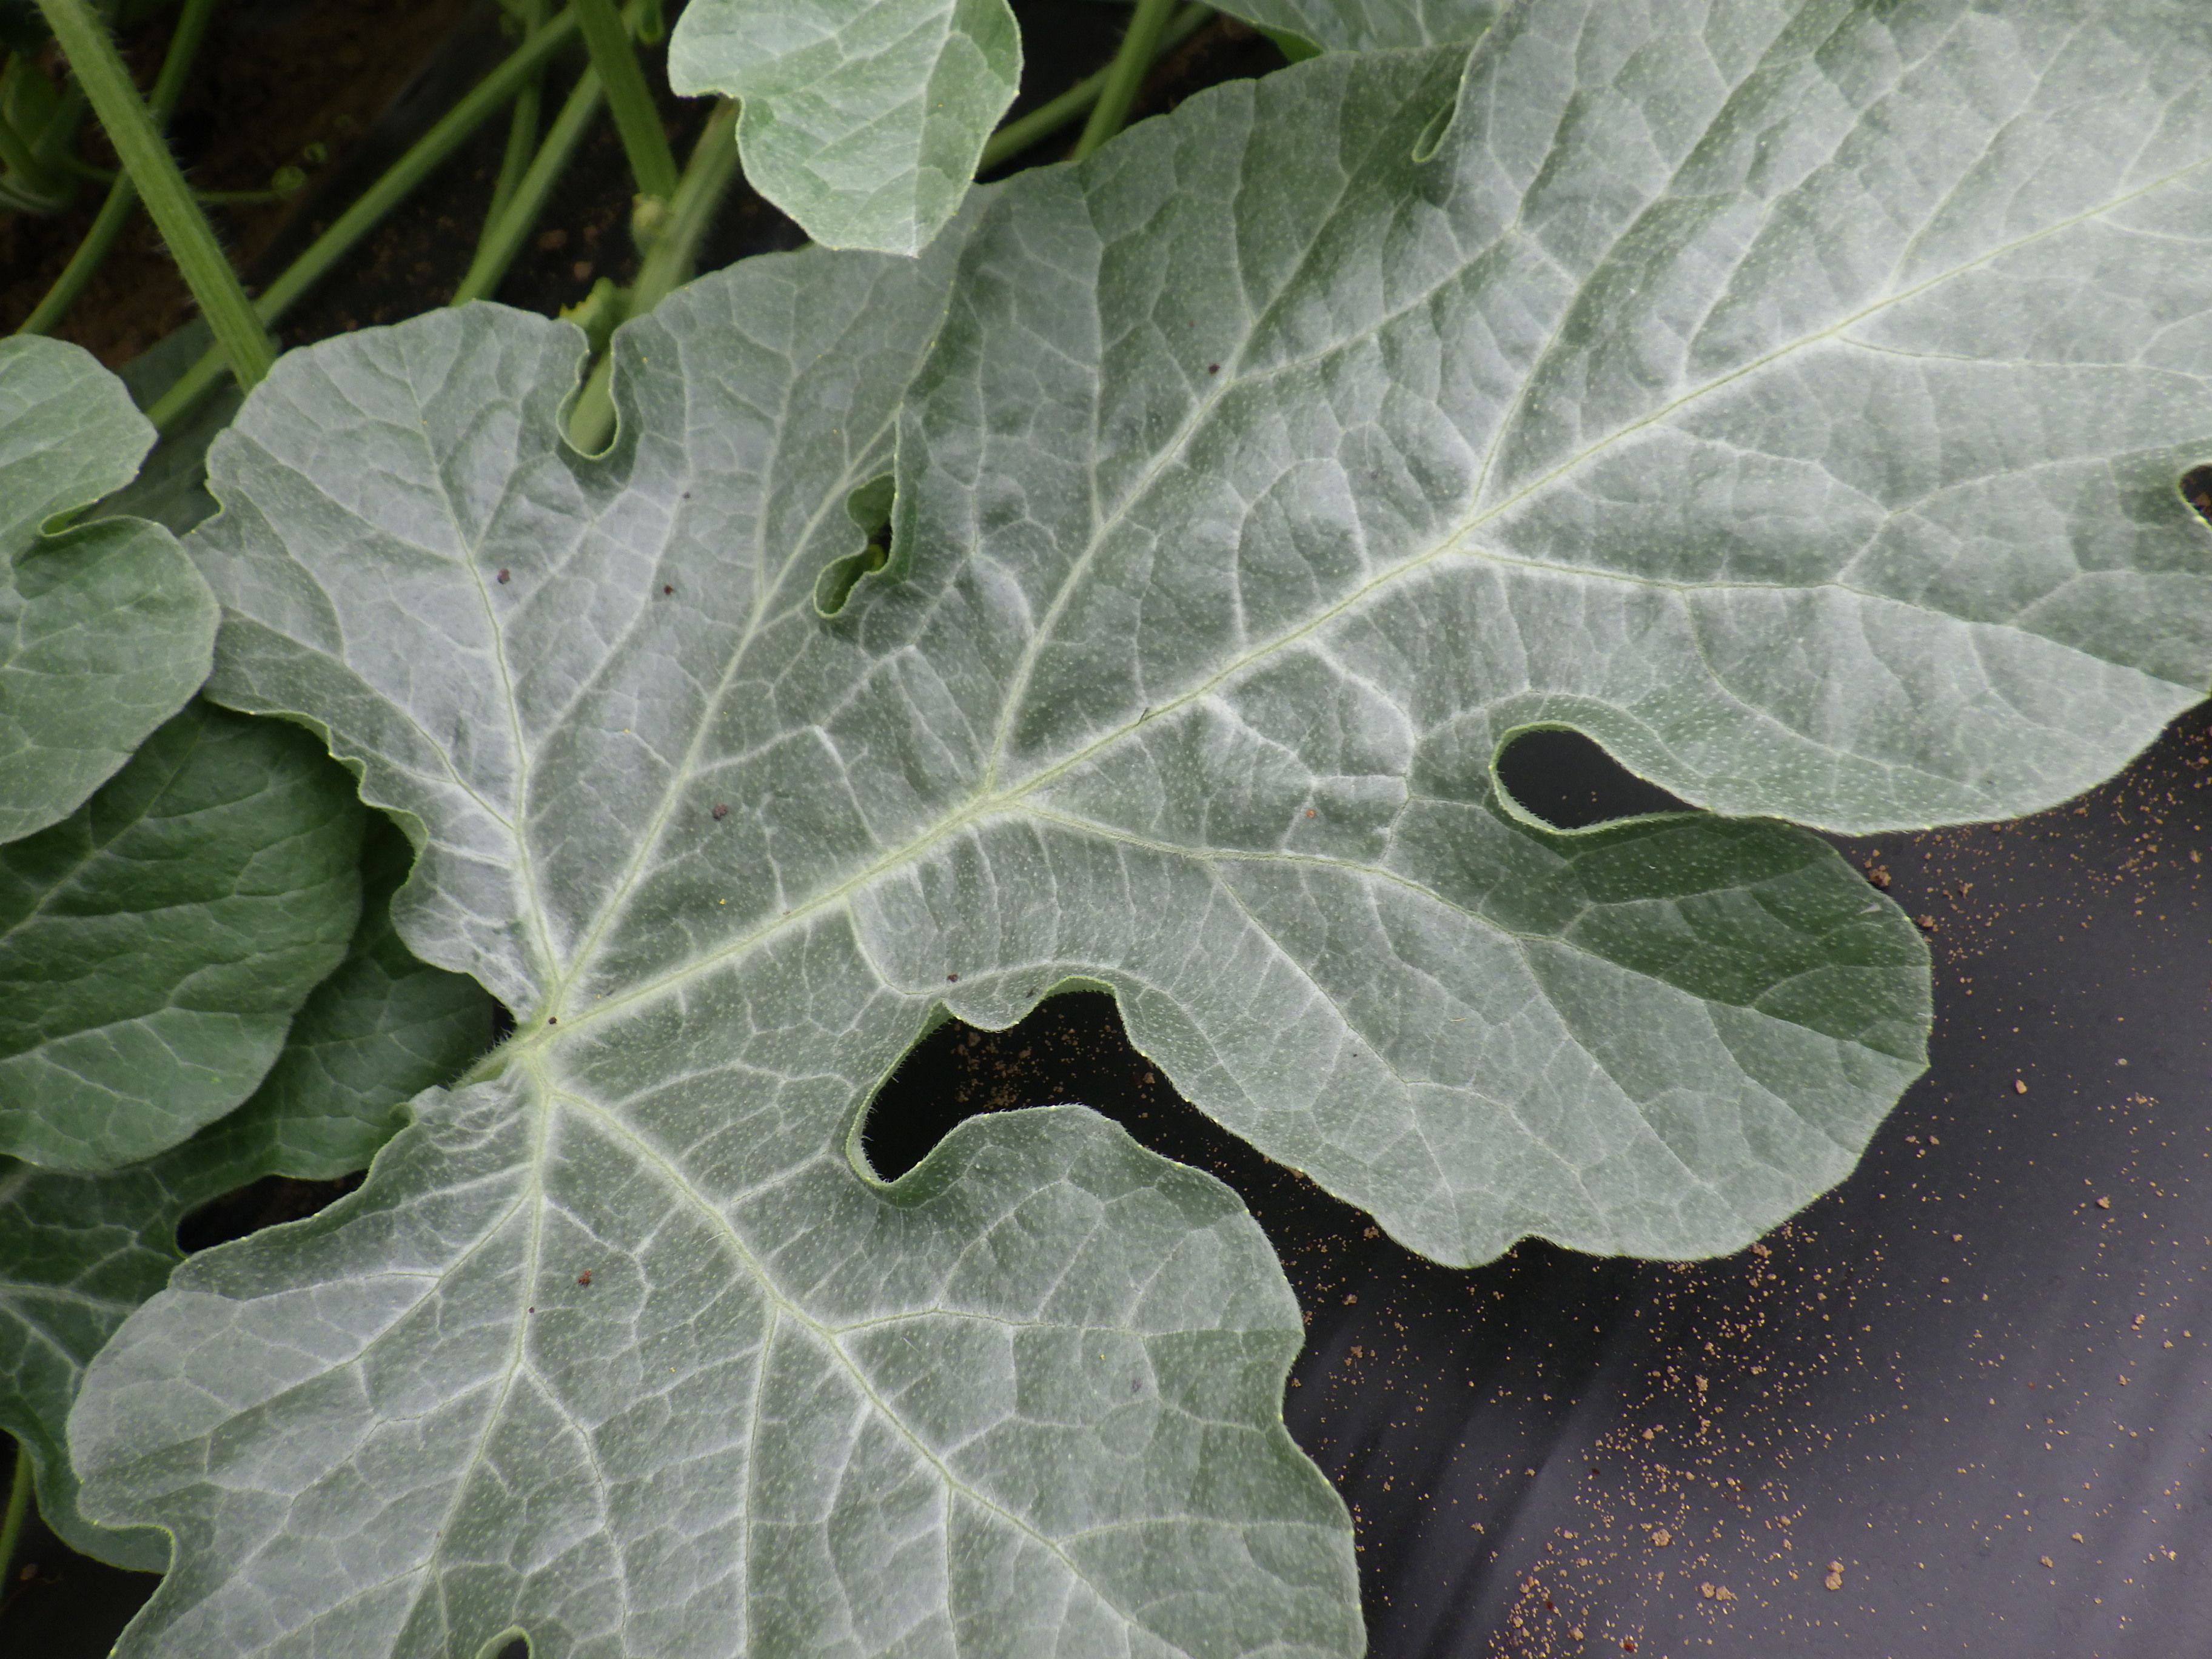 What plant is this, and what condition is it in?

watermelon, healthy
